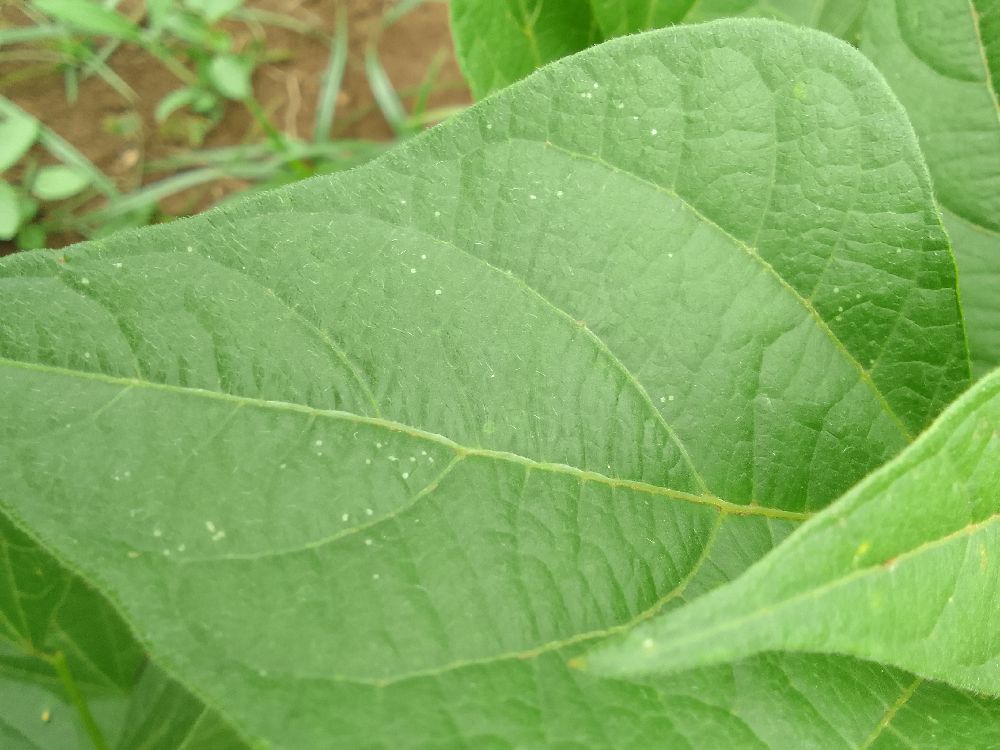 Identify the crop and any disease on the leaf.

common bean, healthy
